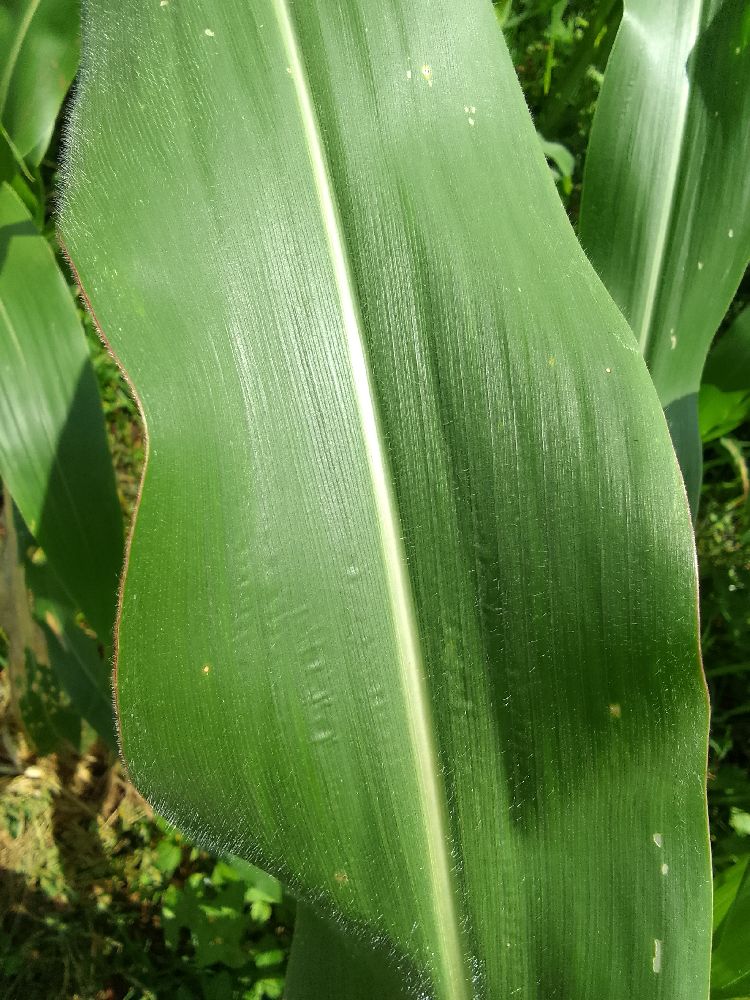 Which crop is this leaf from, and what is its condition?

maize, healthy
